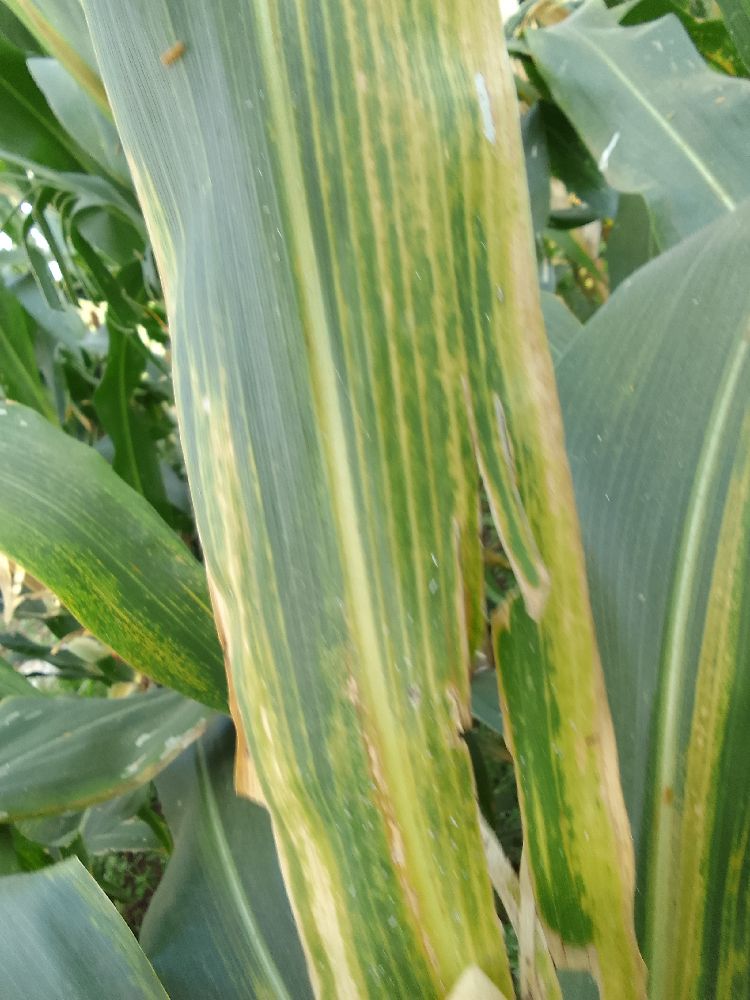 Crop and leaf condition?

maize, maize lethal necrosis
